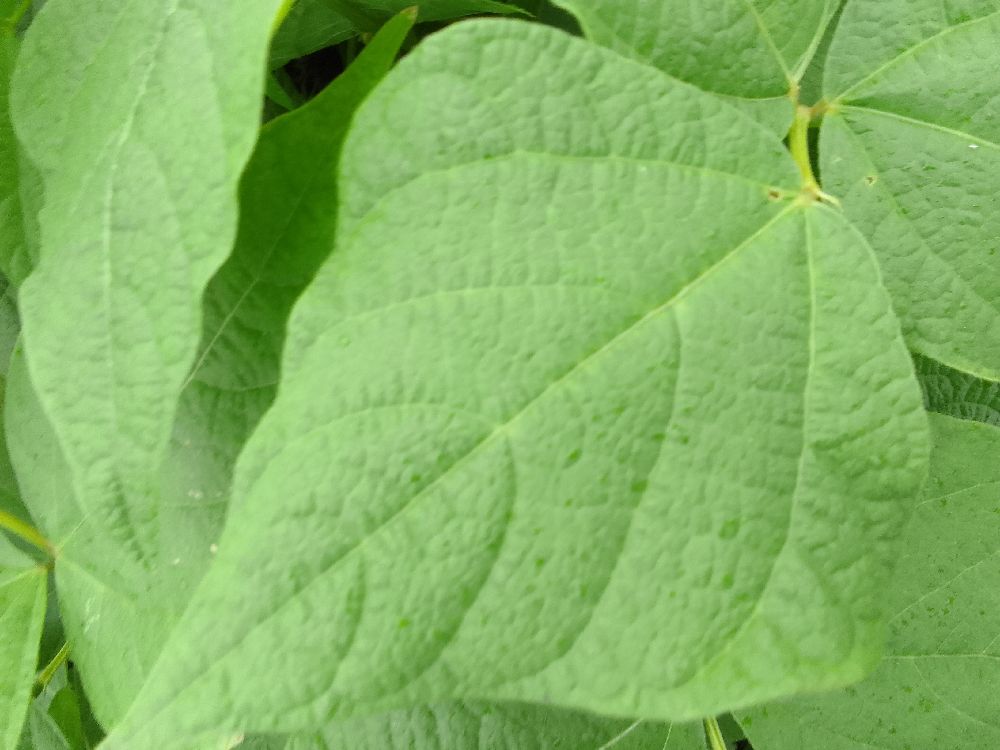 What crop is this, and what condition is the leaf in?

common bean, healthy
